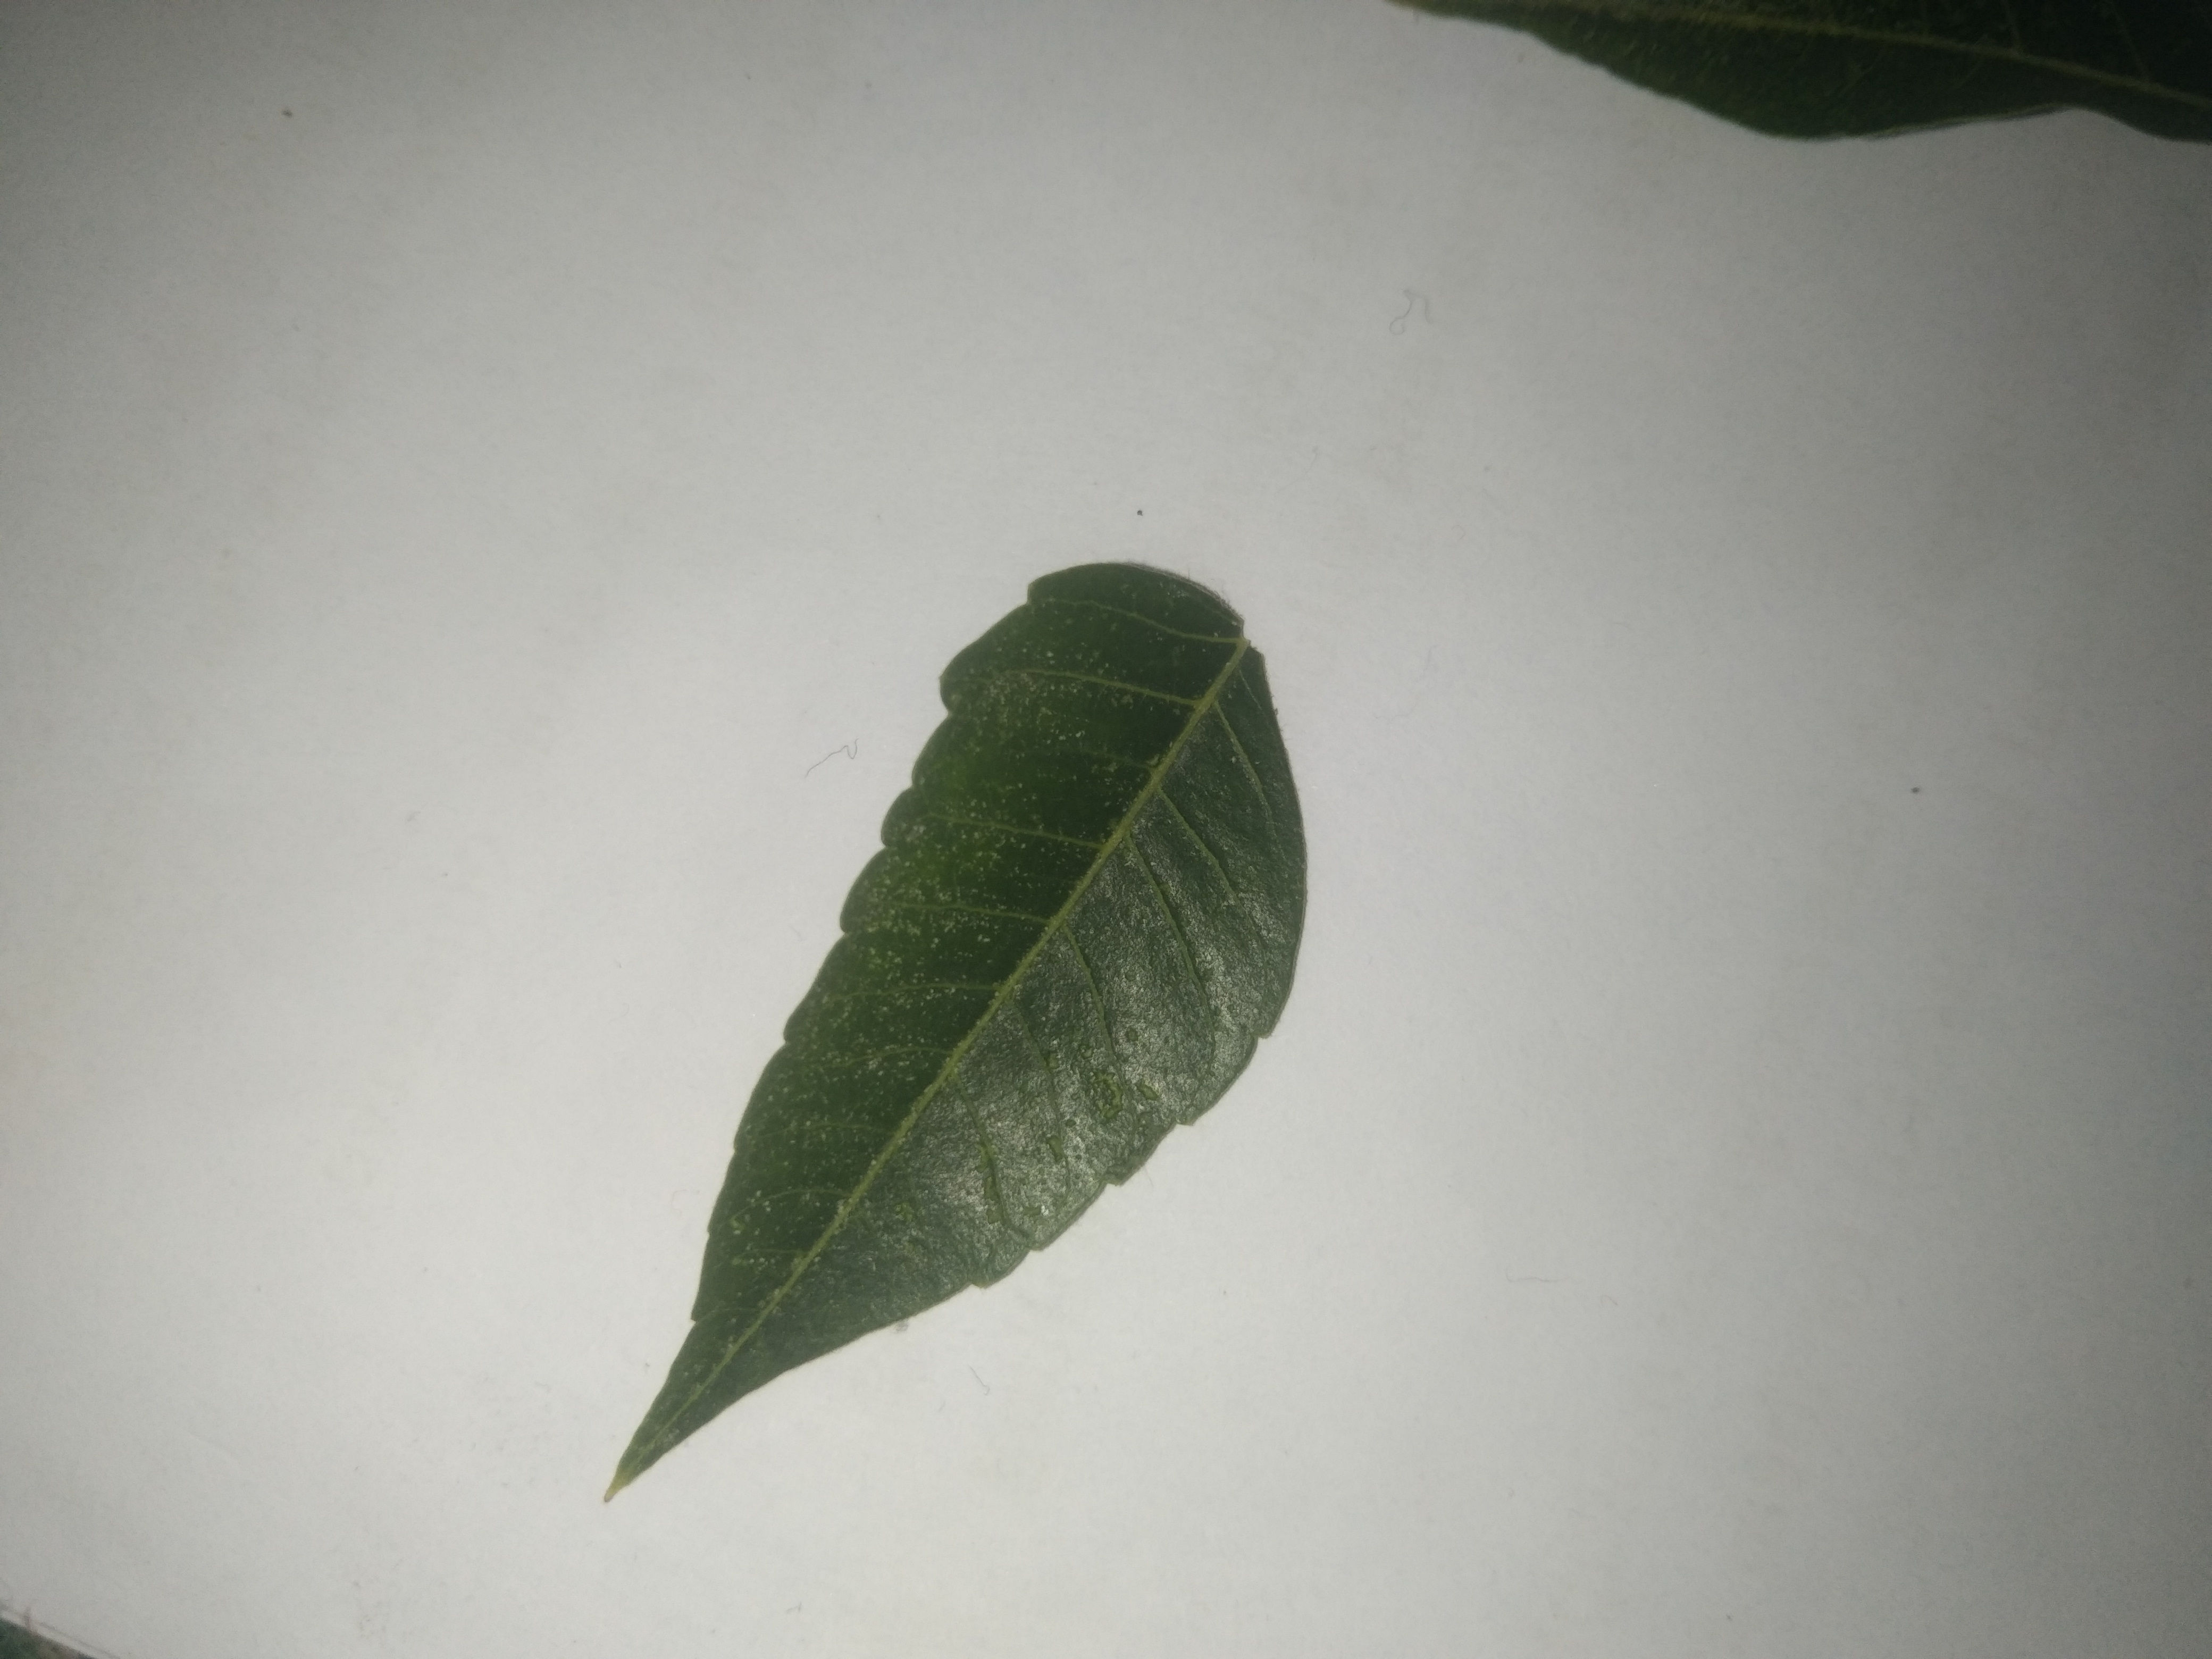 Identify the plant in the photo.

neem
